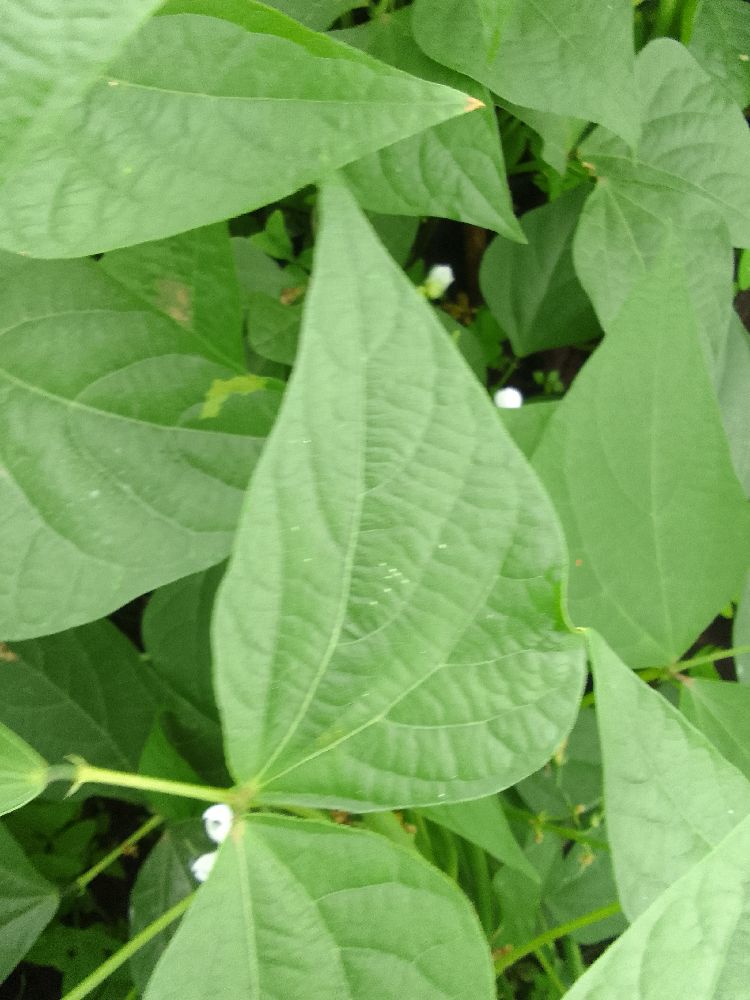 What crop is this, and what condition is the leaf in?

common bean, healthy
